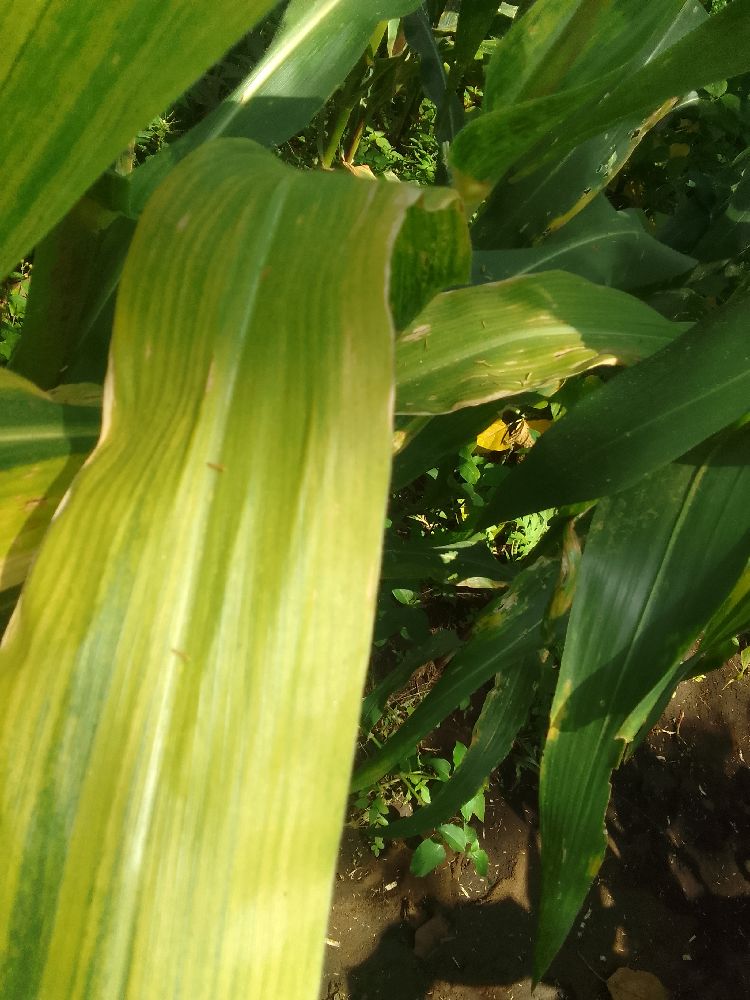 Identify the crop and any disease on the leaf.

maize, maize lethal necrosis
